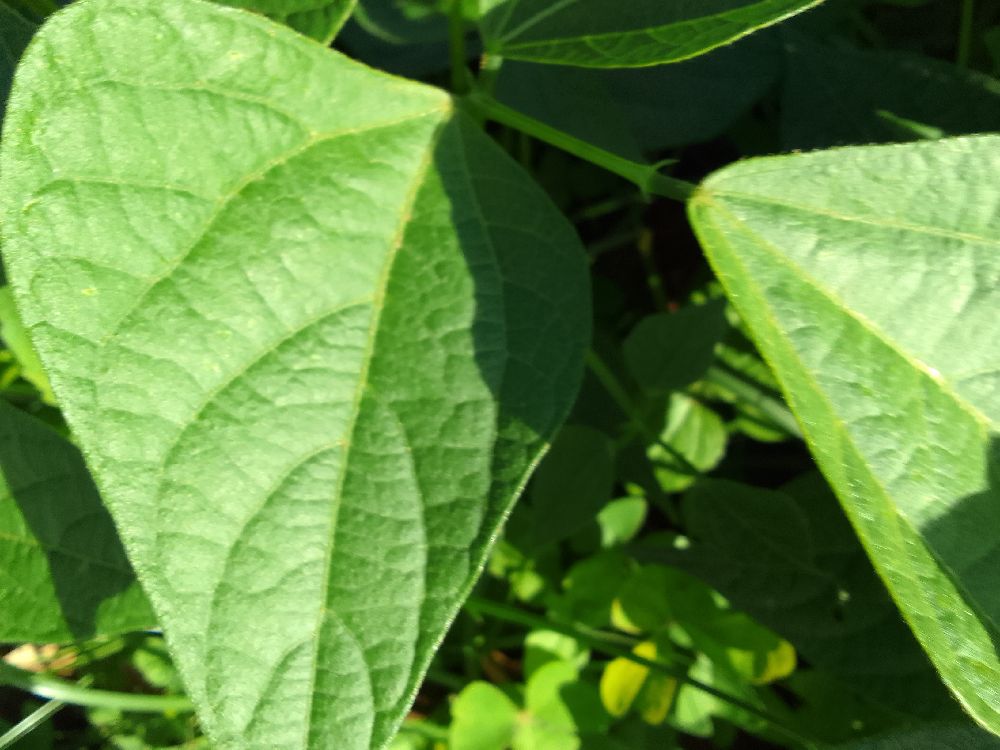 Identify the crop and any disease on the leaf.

common bean, healthy
